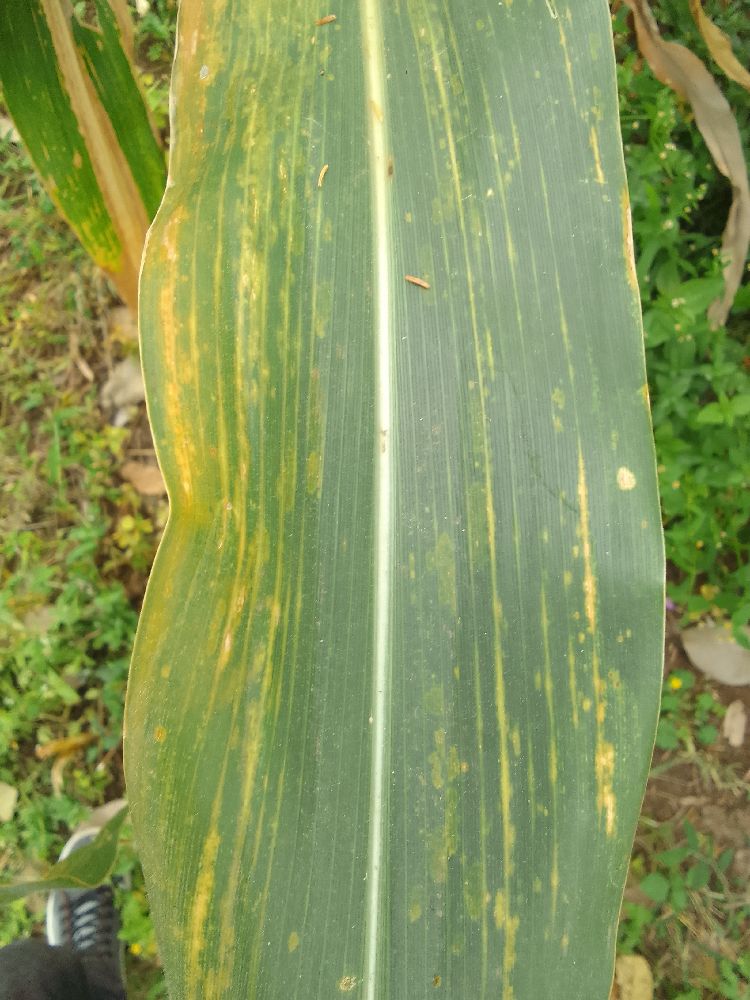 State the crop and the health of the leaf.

maize, maize lethal necrosis
